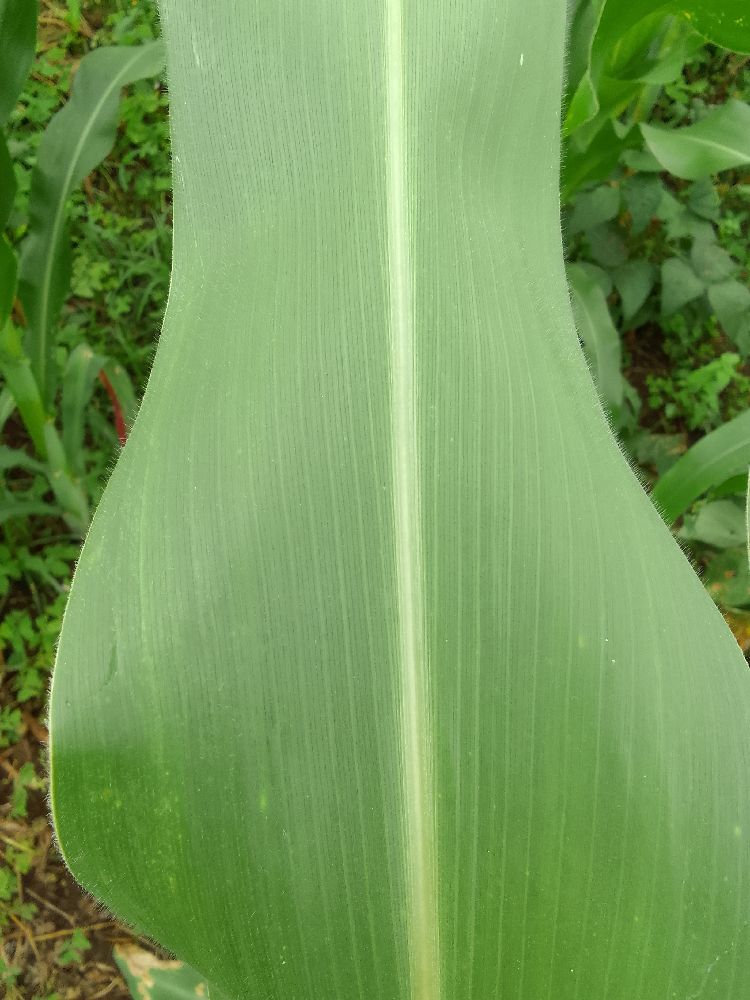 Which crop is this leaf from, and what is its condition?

maize, healthy
